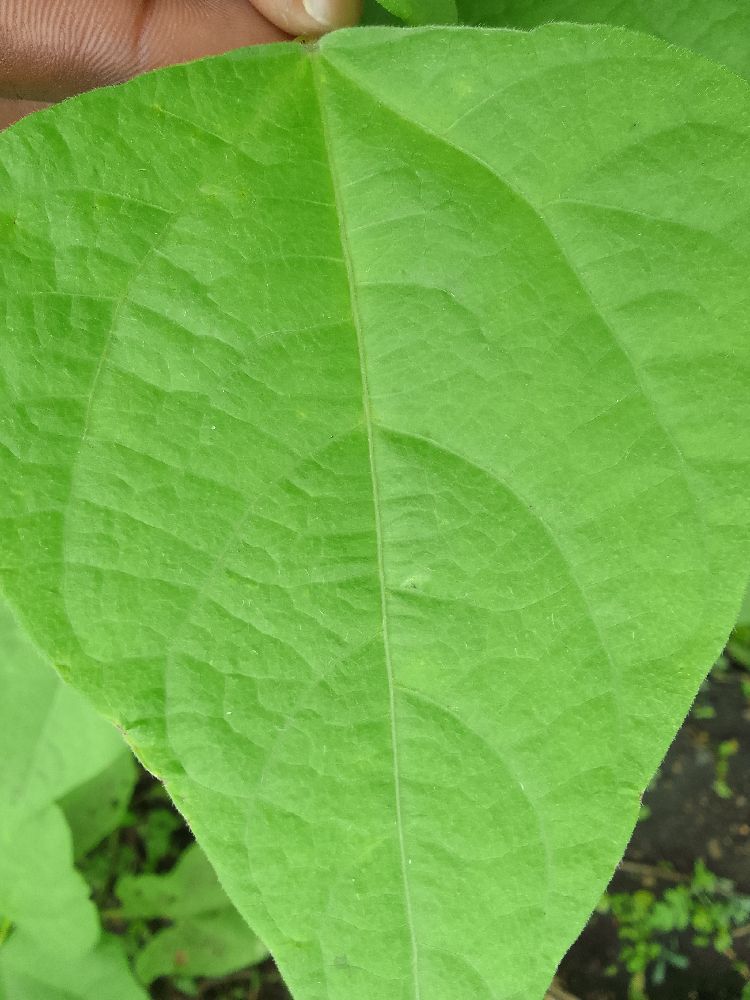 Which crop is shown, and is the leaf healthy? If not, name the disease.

common bean, healthy
